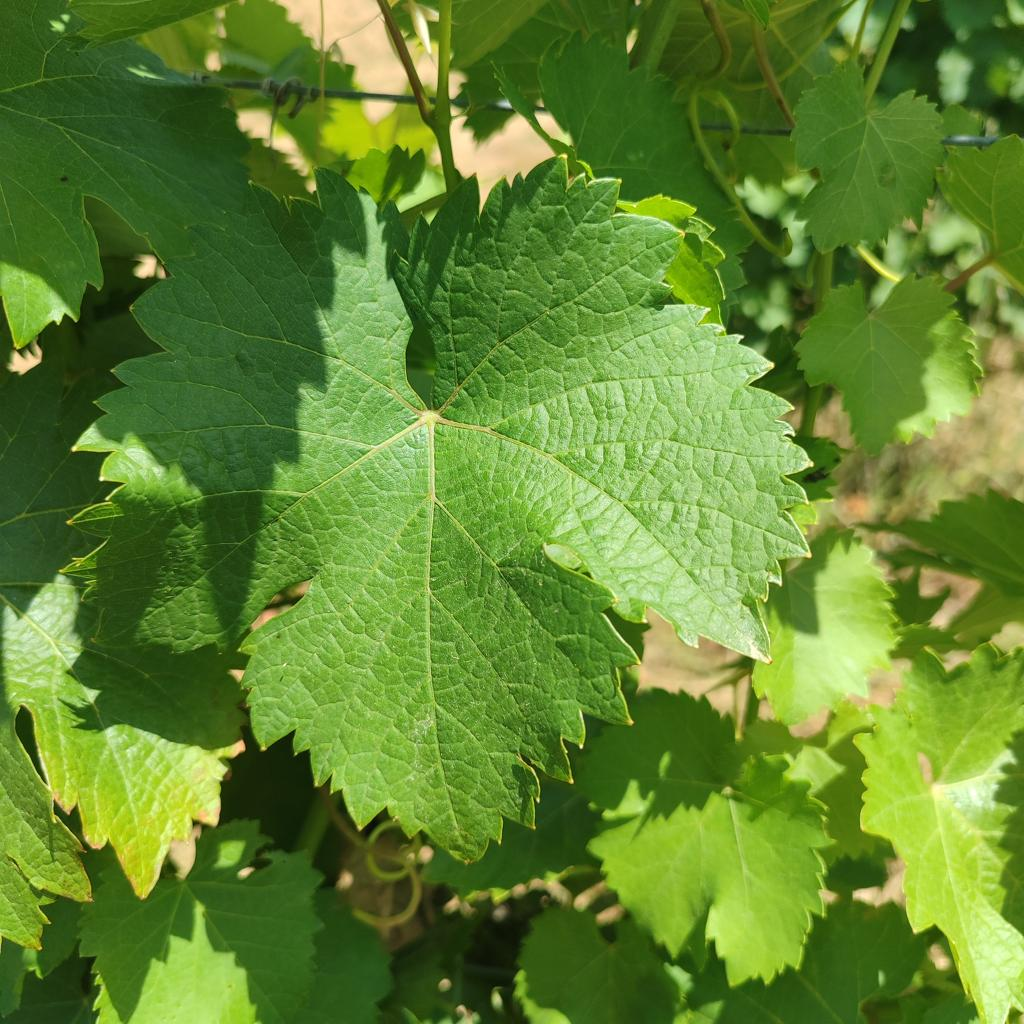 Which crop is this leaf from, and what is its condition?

grapevine, healthy
